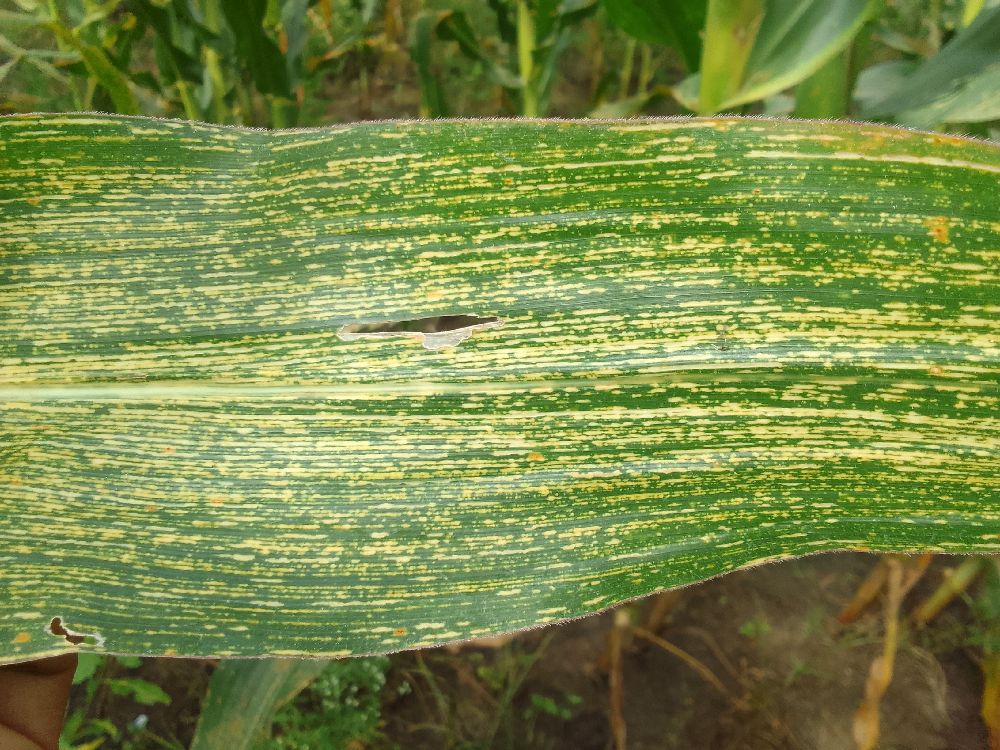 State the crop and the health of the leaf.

maize, maize streak virus
